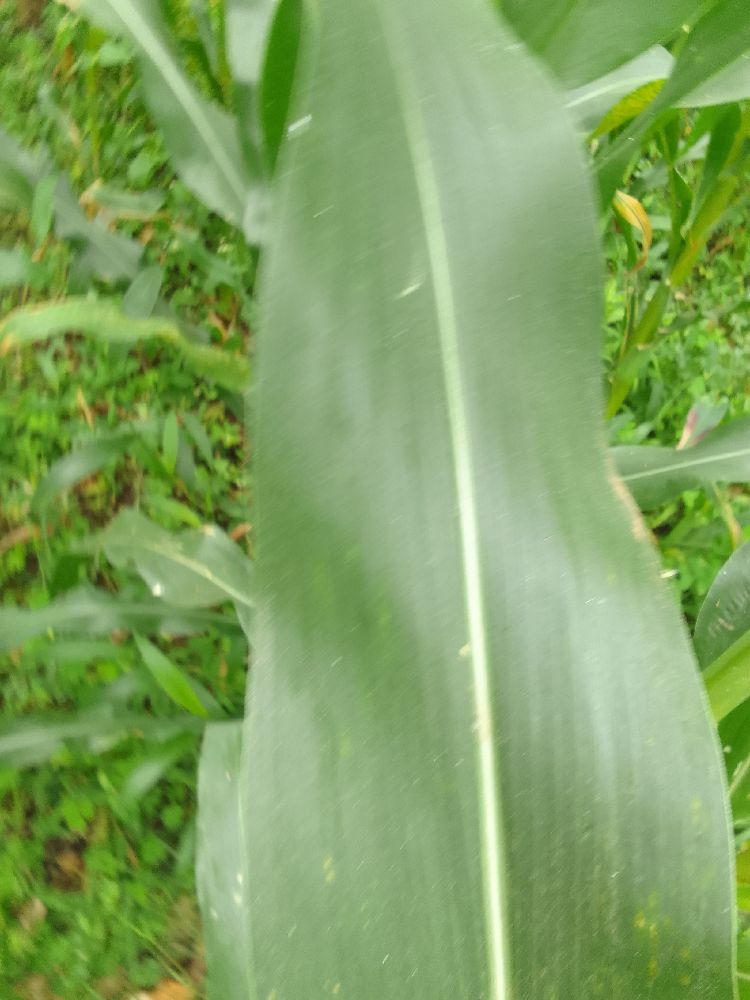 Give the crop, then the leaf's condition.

maize, healthy
